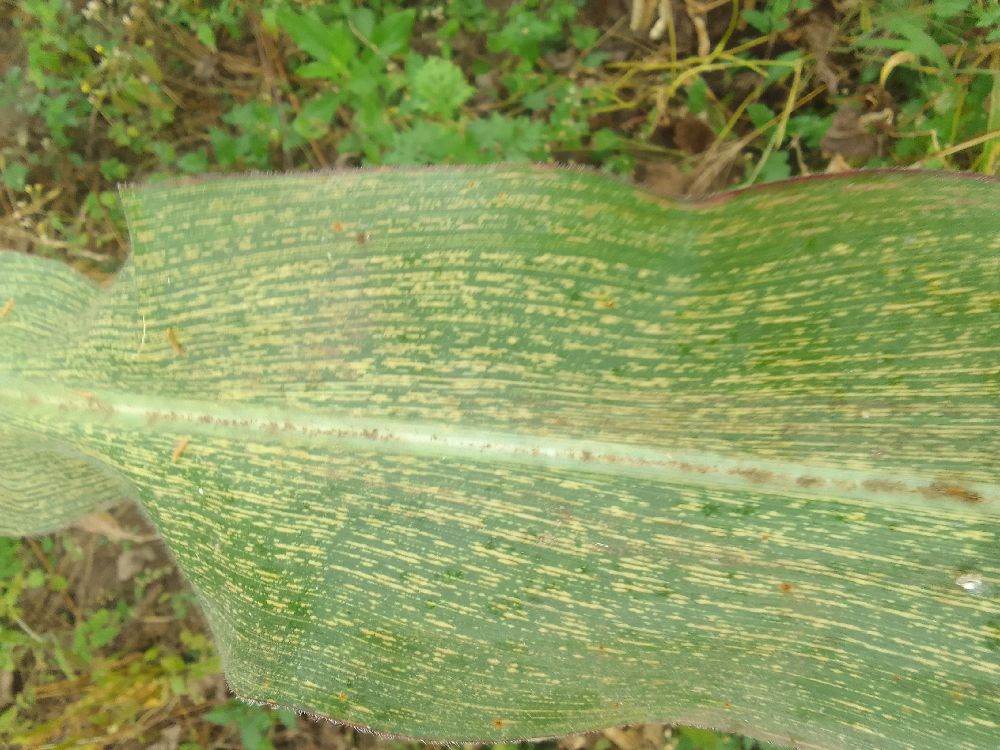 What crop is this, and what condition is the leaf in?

maize, maize streak virus
